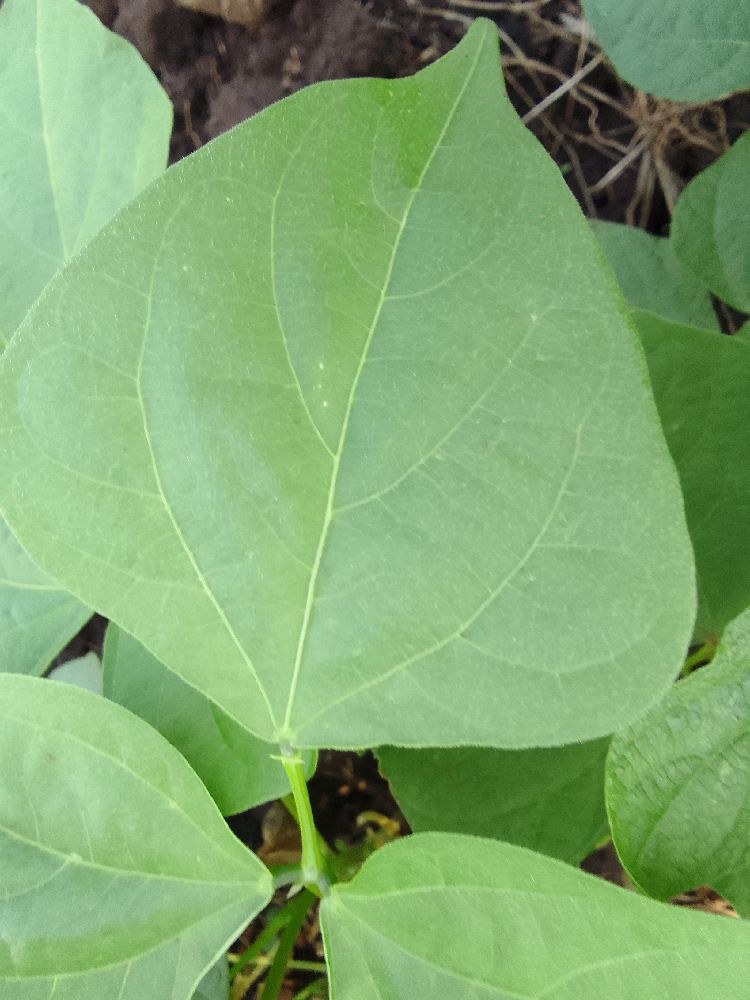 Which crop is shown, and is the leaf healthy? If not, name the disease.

common bean, healthy
